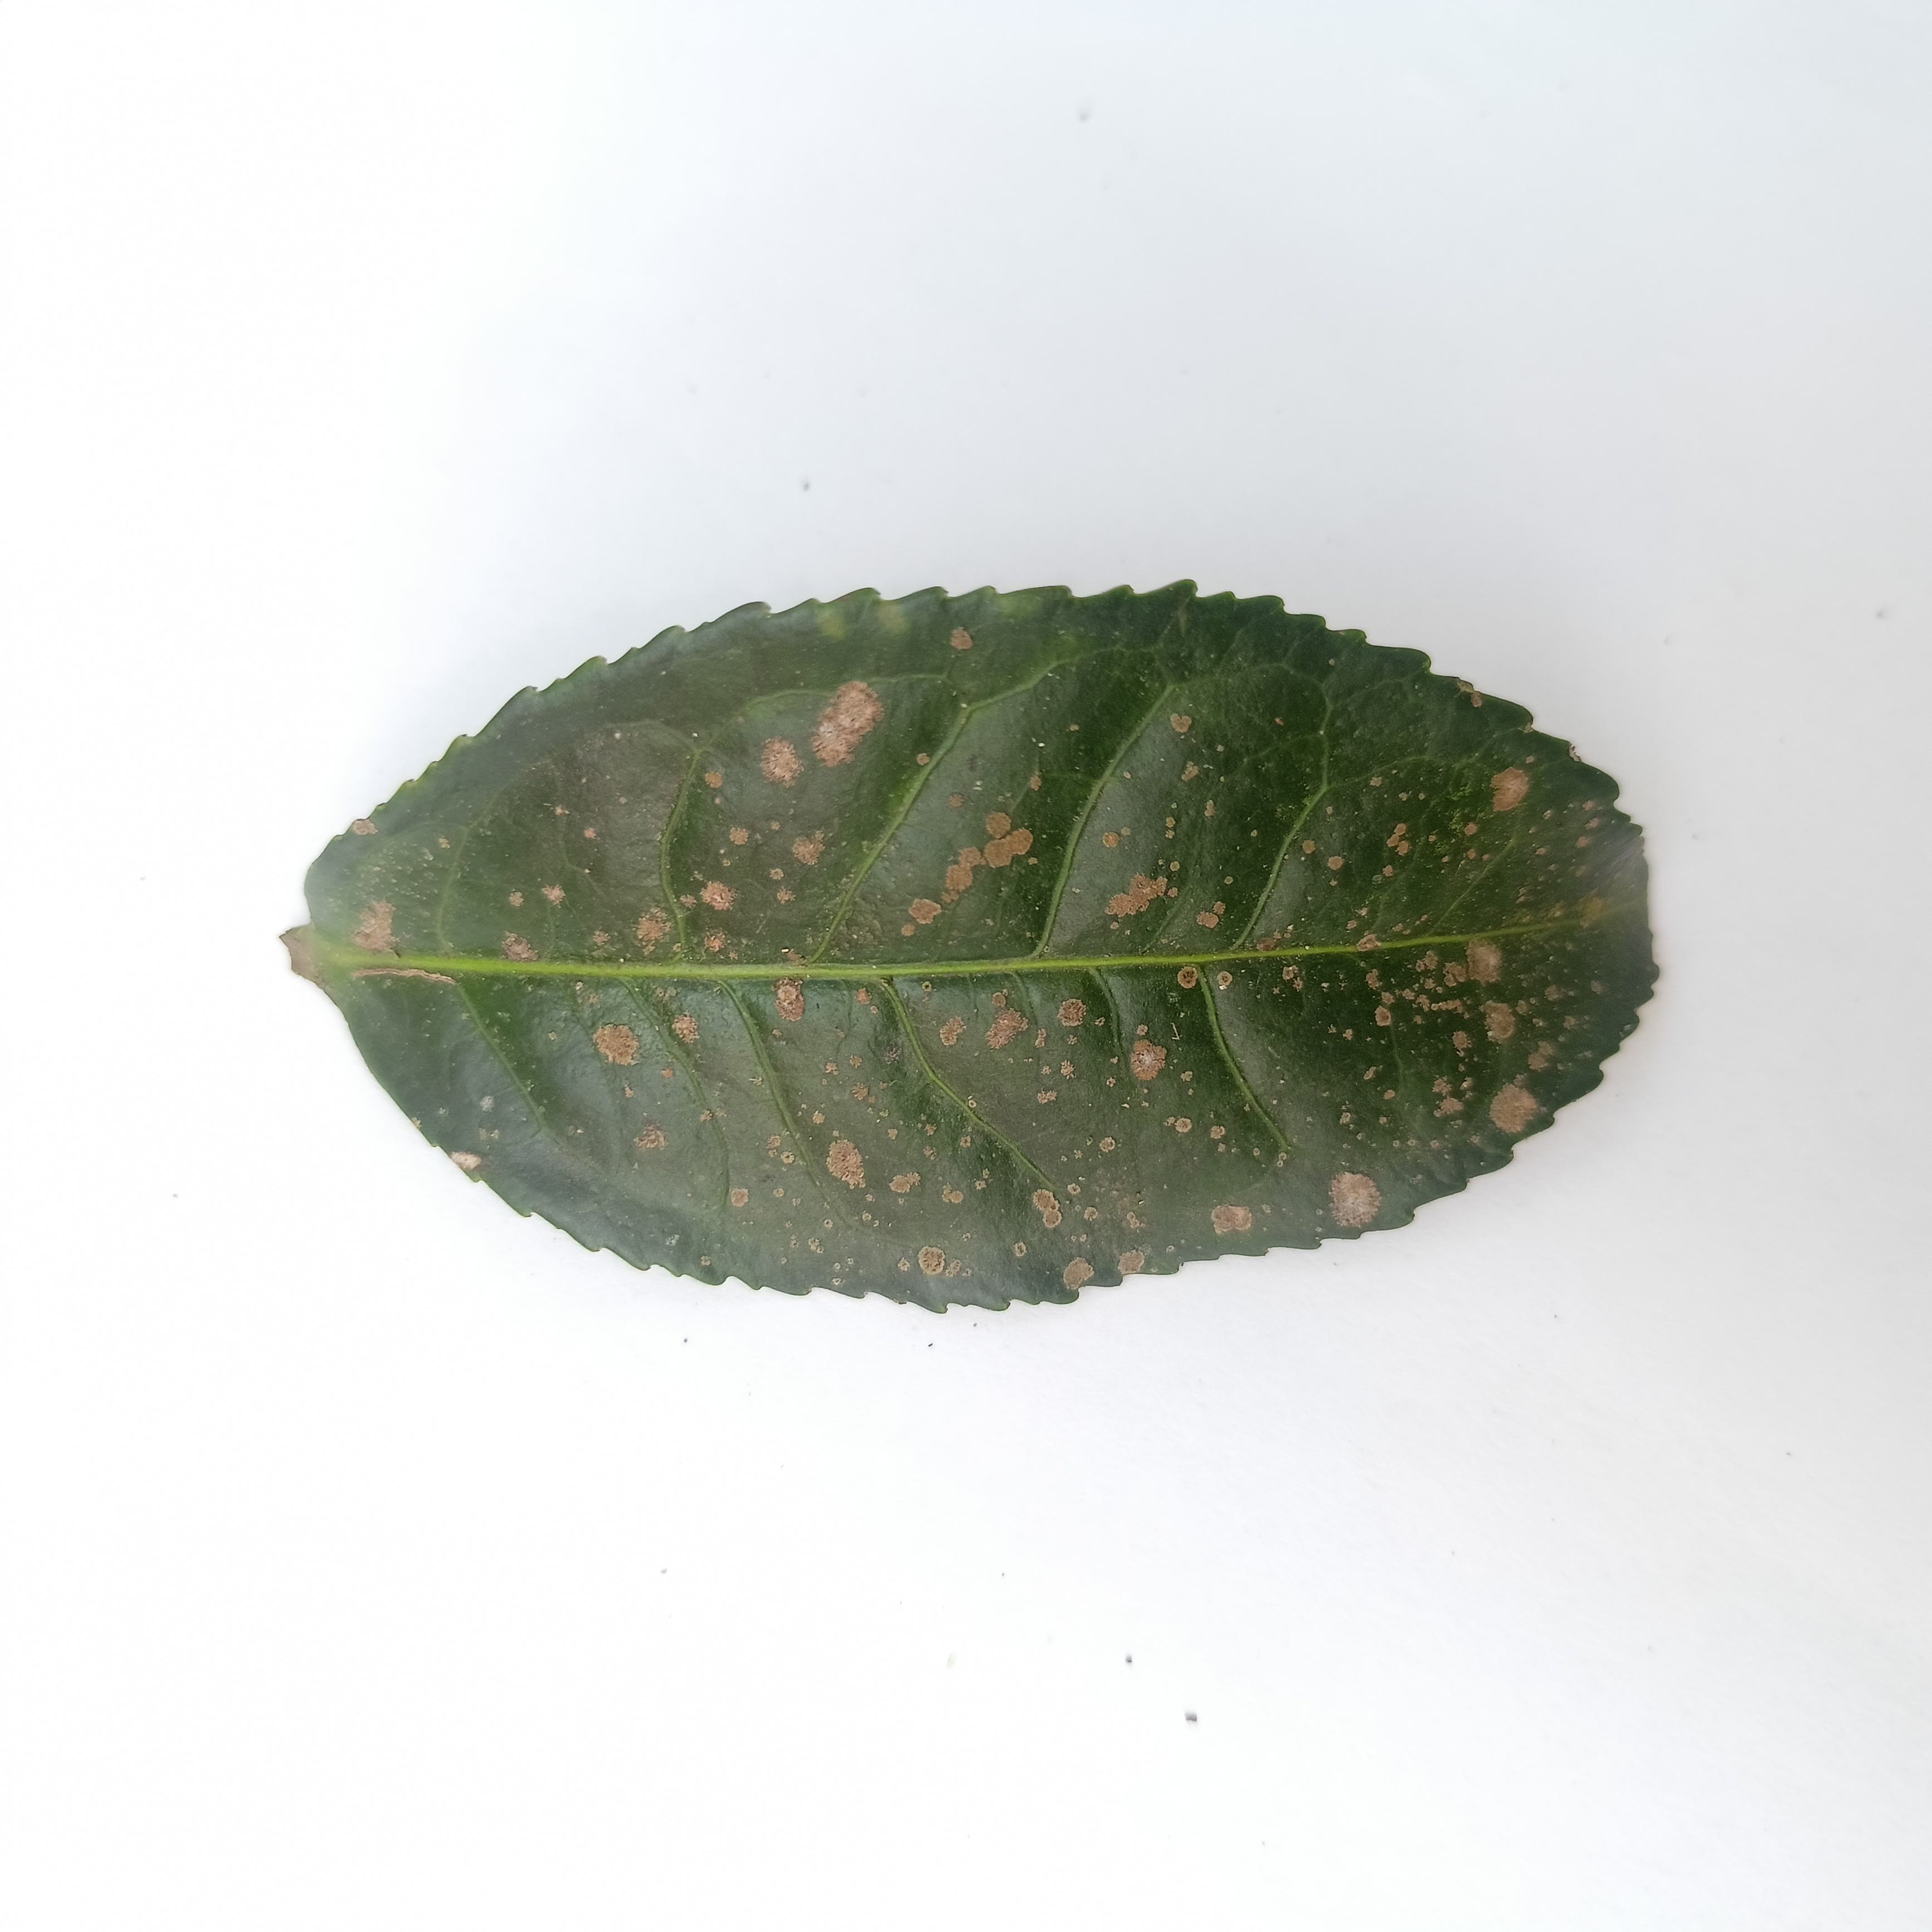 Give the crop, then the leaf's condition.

tea, algal leaf
